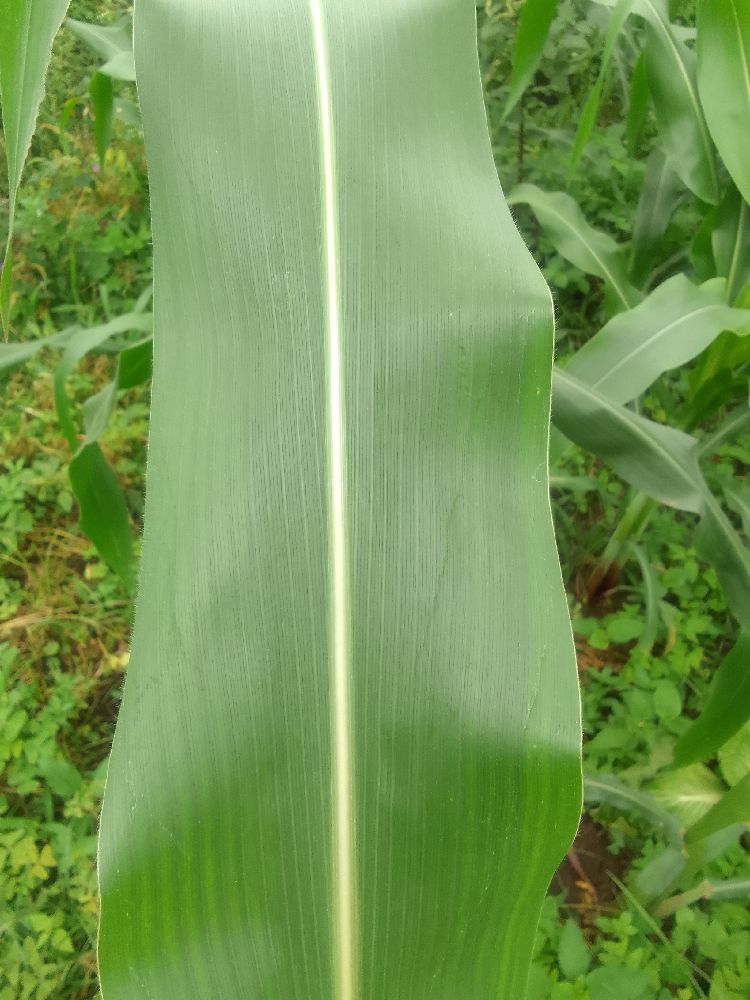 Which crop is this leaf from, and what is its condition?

maize, healthy
